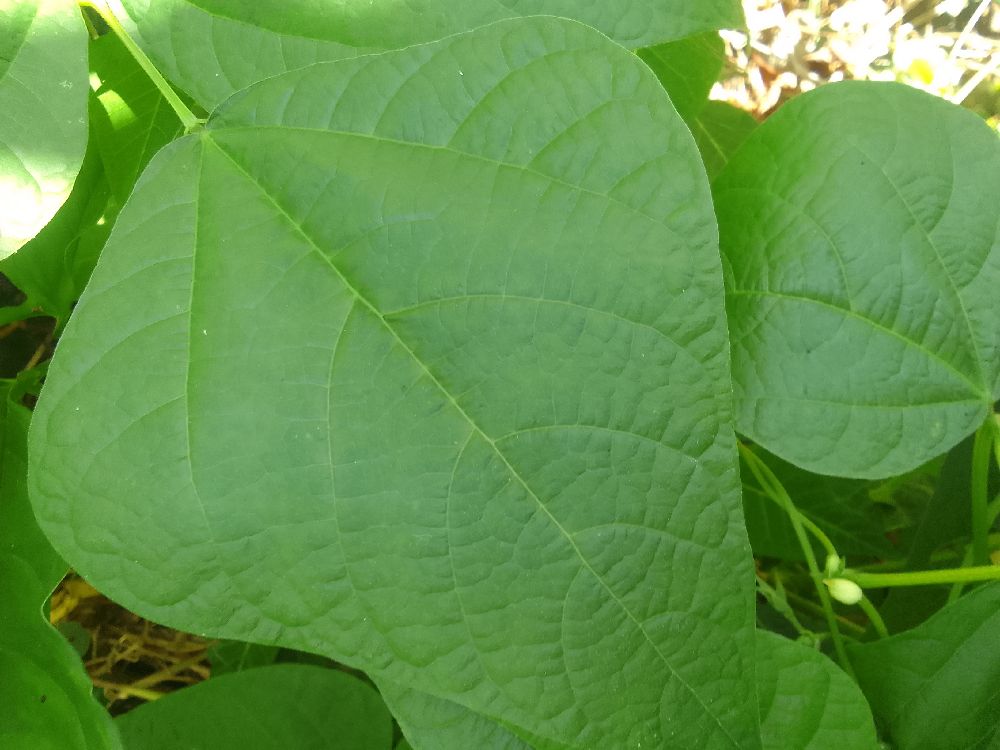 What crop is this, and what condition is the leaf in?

common bean, healthy
